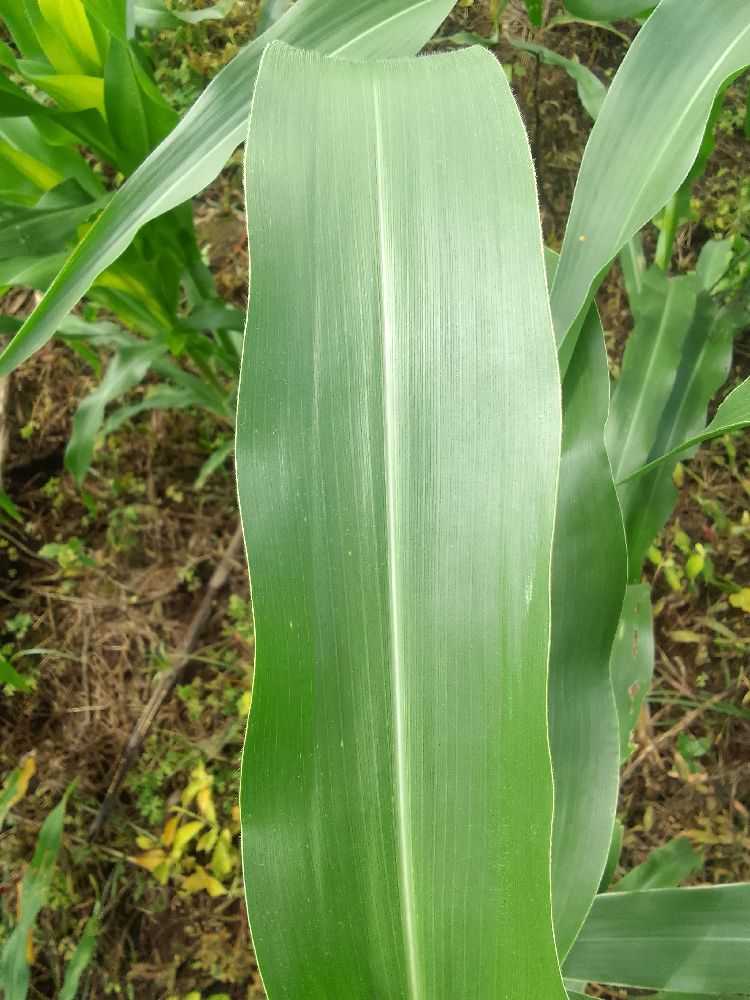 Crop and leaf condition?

maize, healthy
